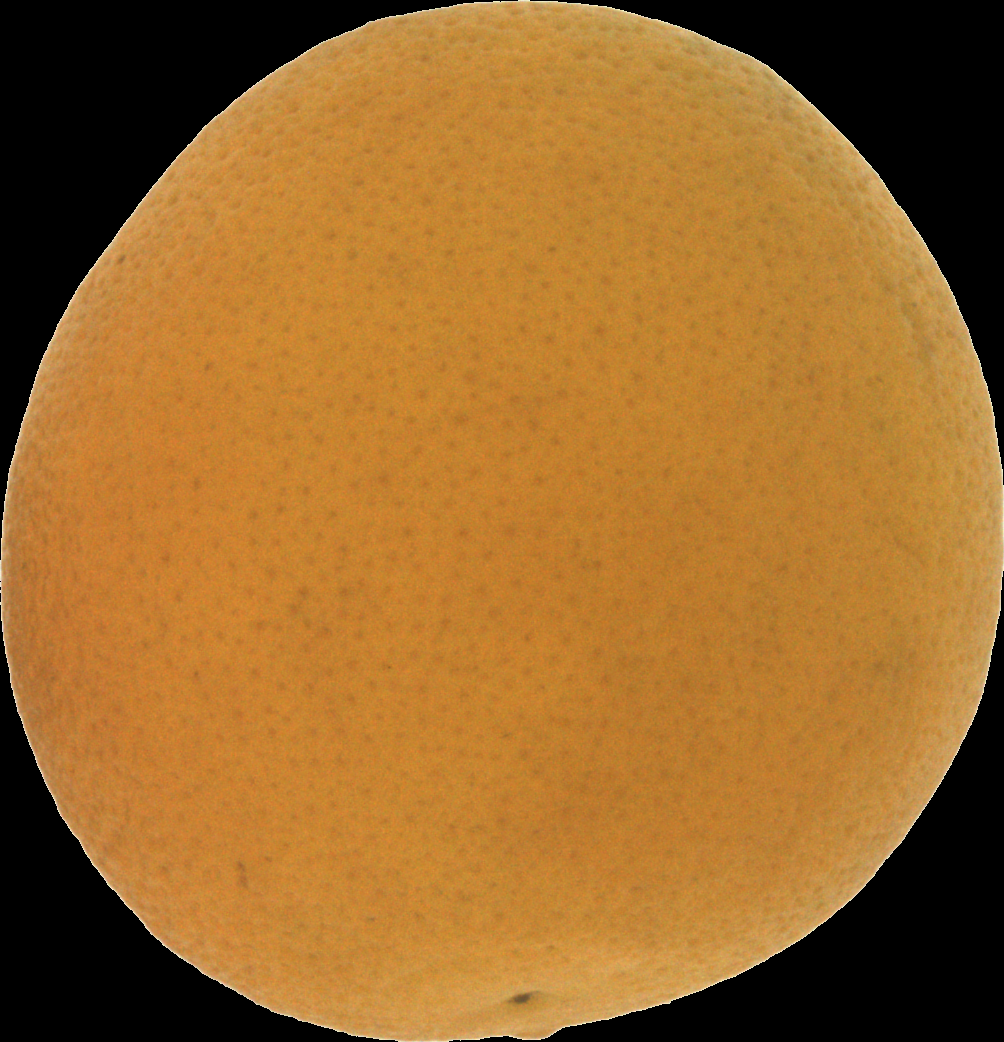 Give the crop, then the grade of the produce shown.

orange, bad
